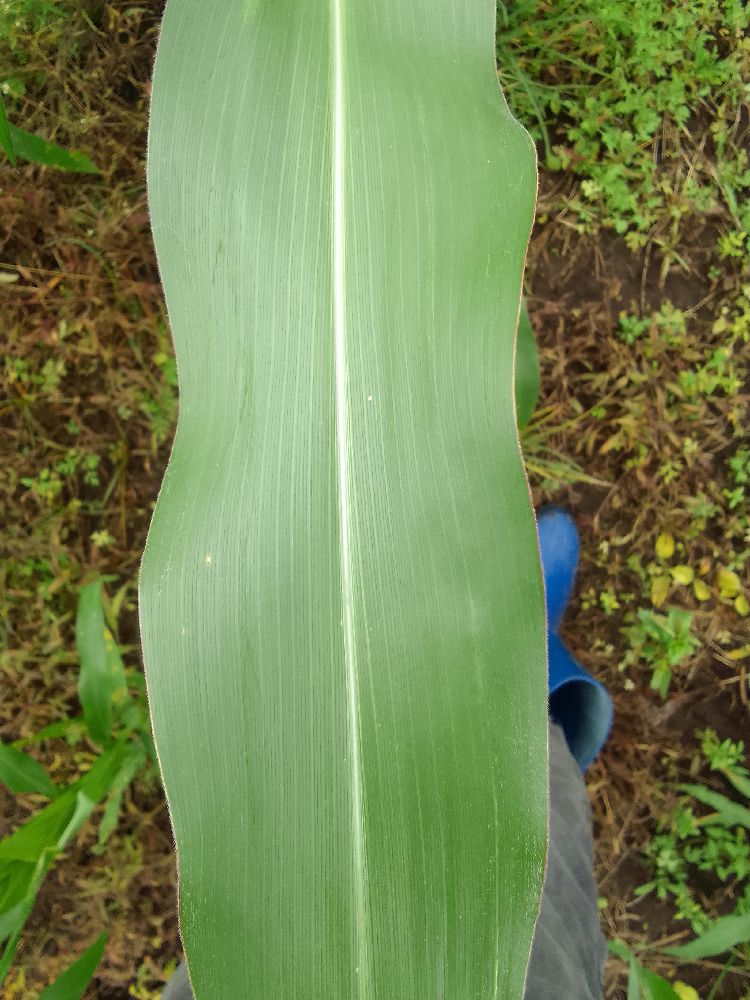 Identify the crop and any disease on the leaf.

maize, healthy
